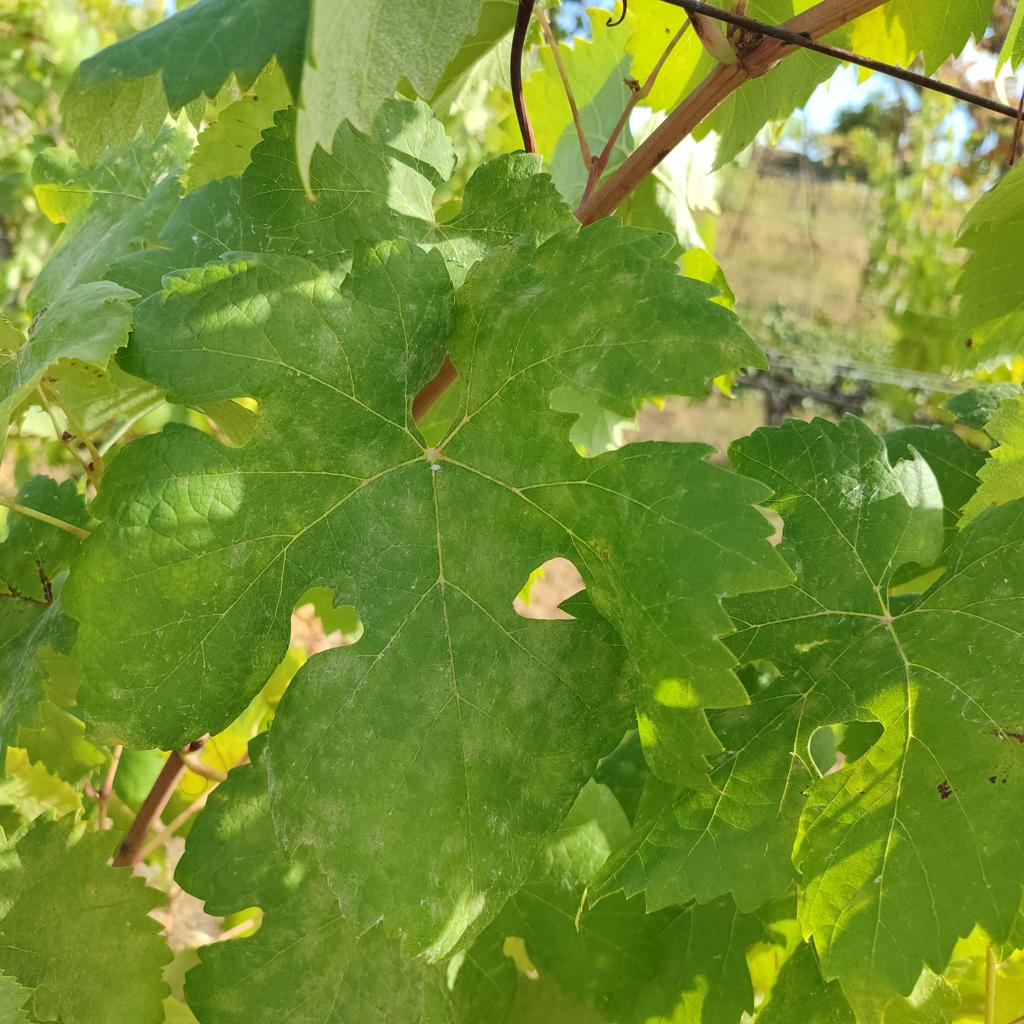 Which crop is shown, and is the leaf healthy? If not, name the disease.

grapevine, powdery mildew
